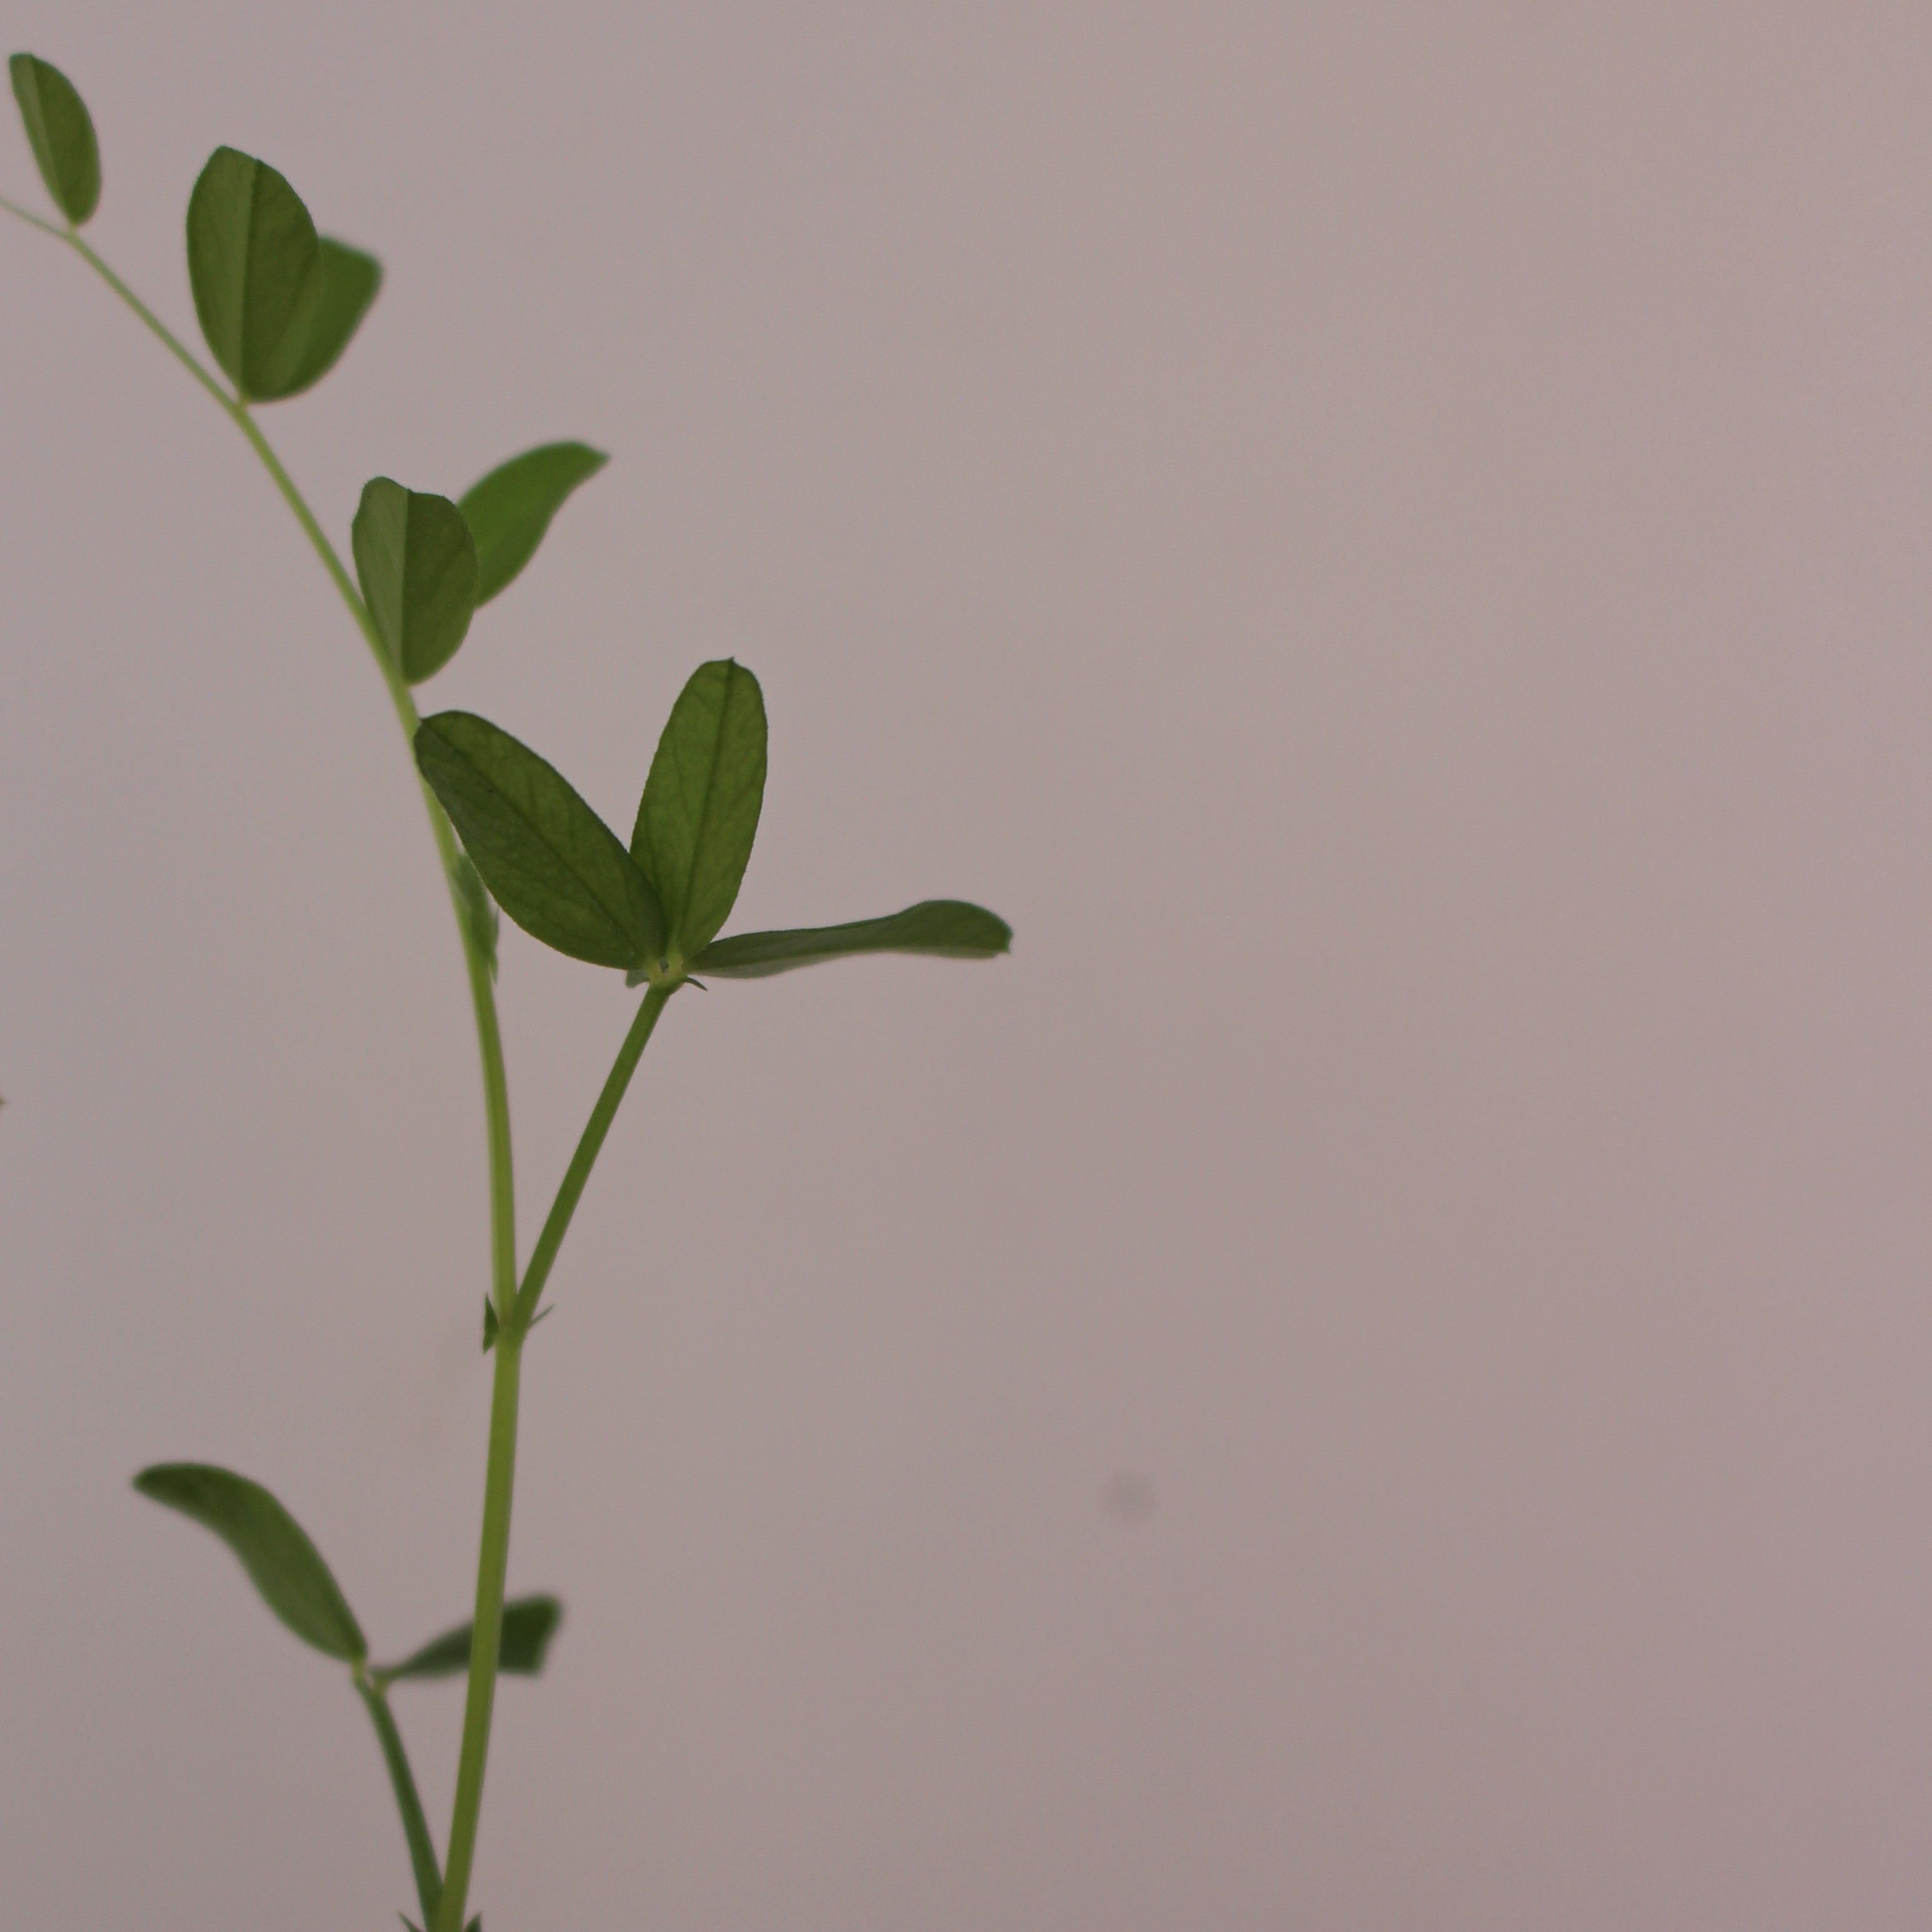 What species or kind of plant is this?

Vicia sativa
